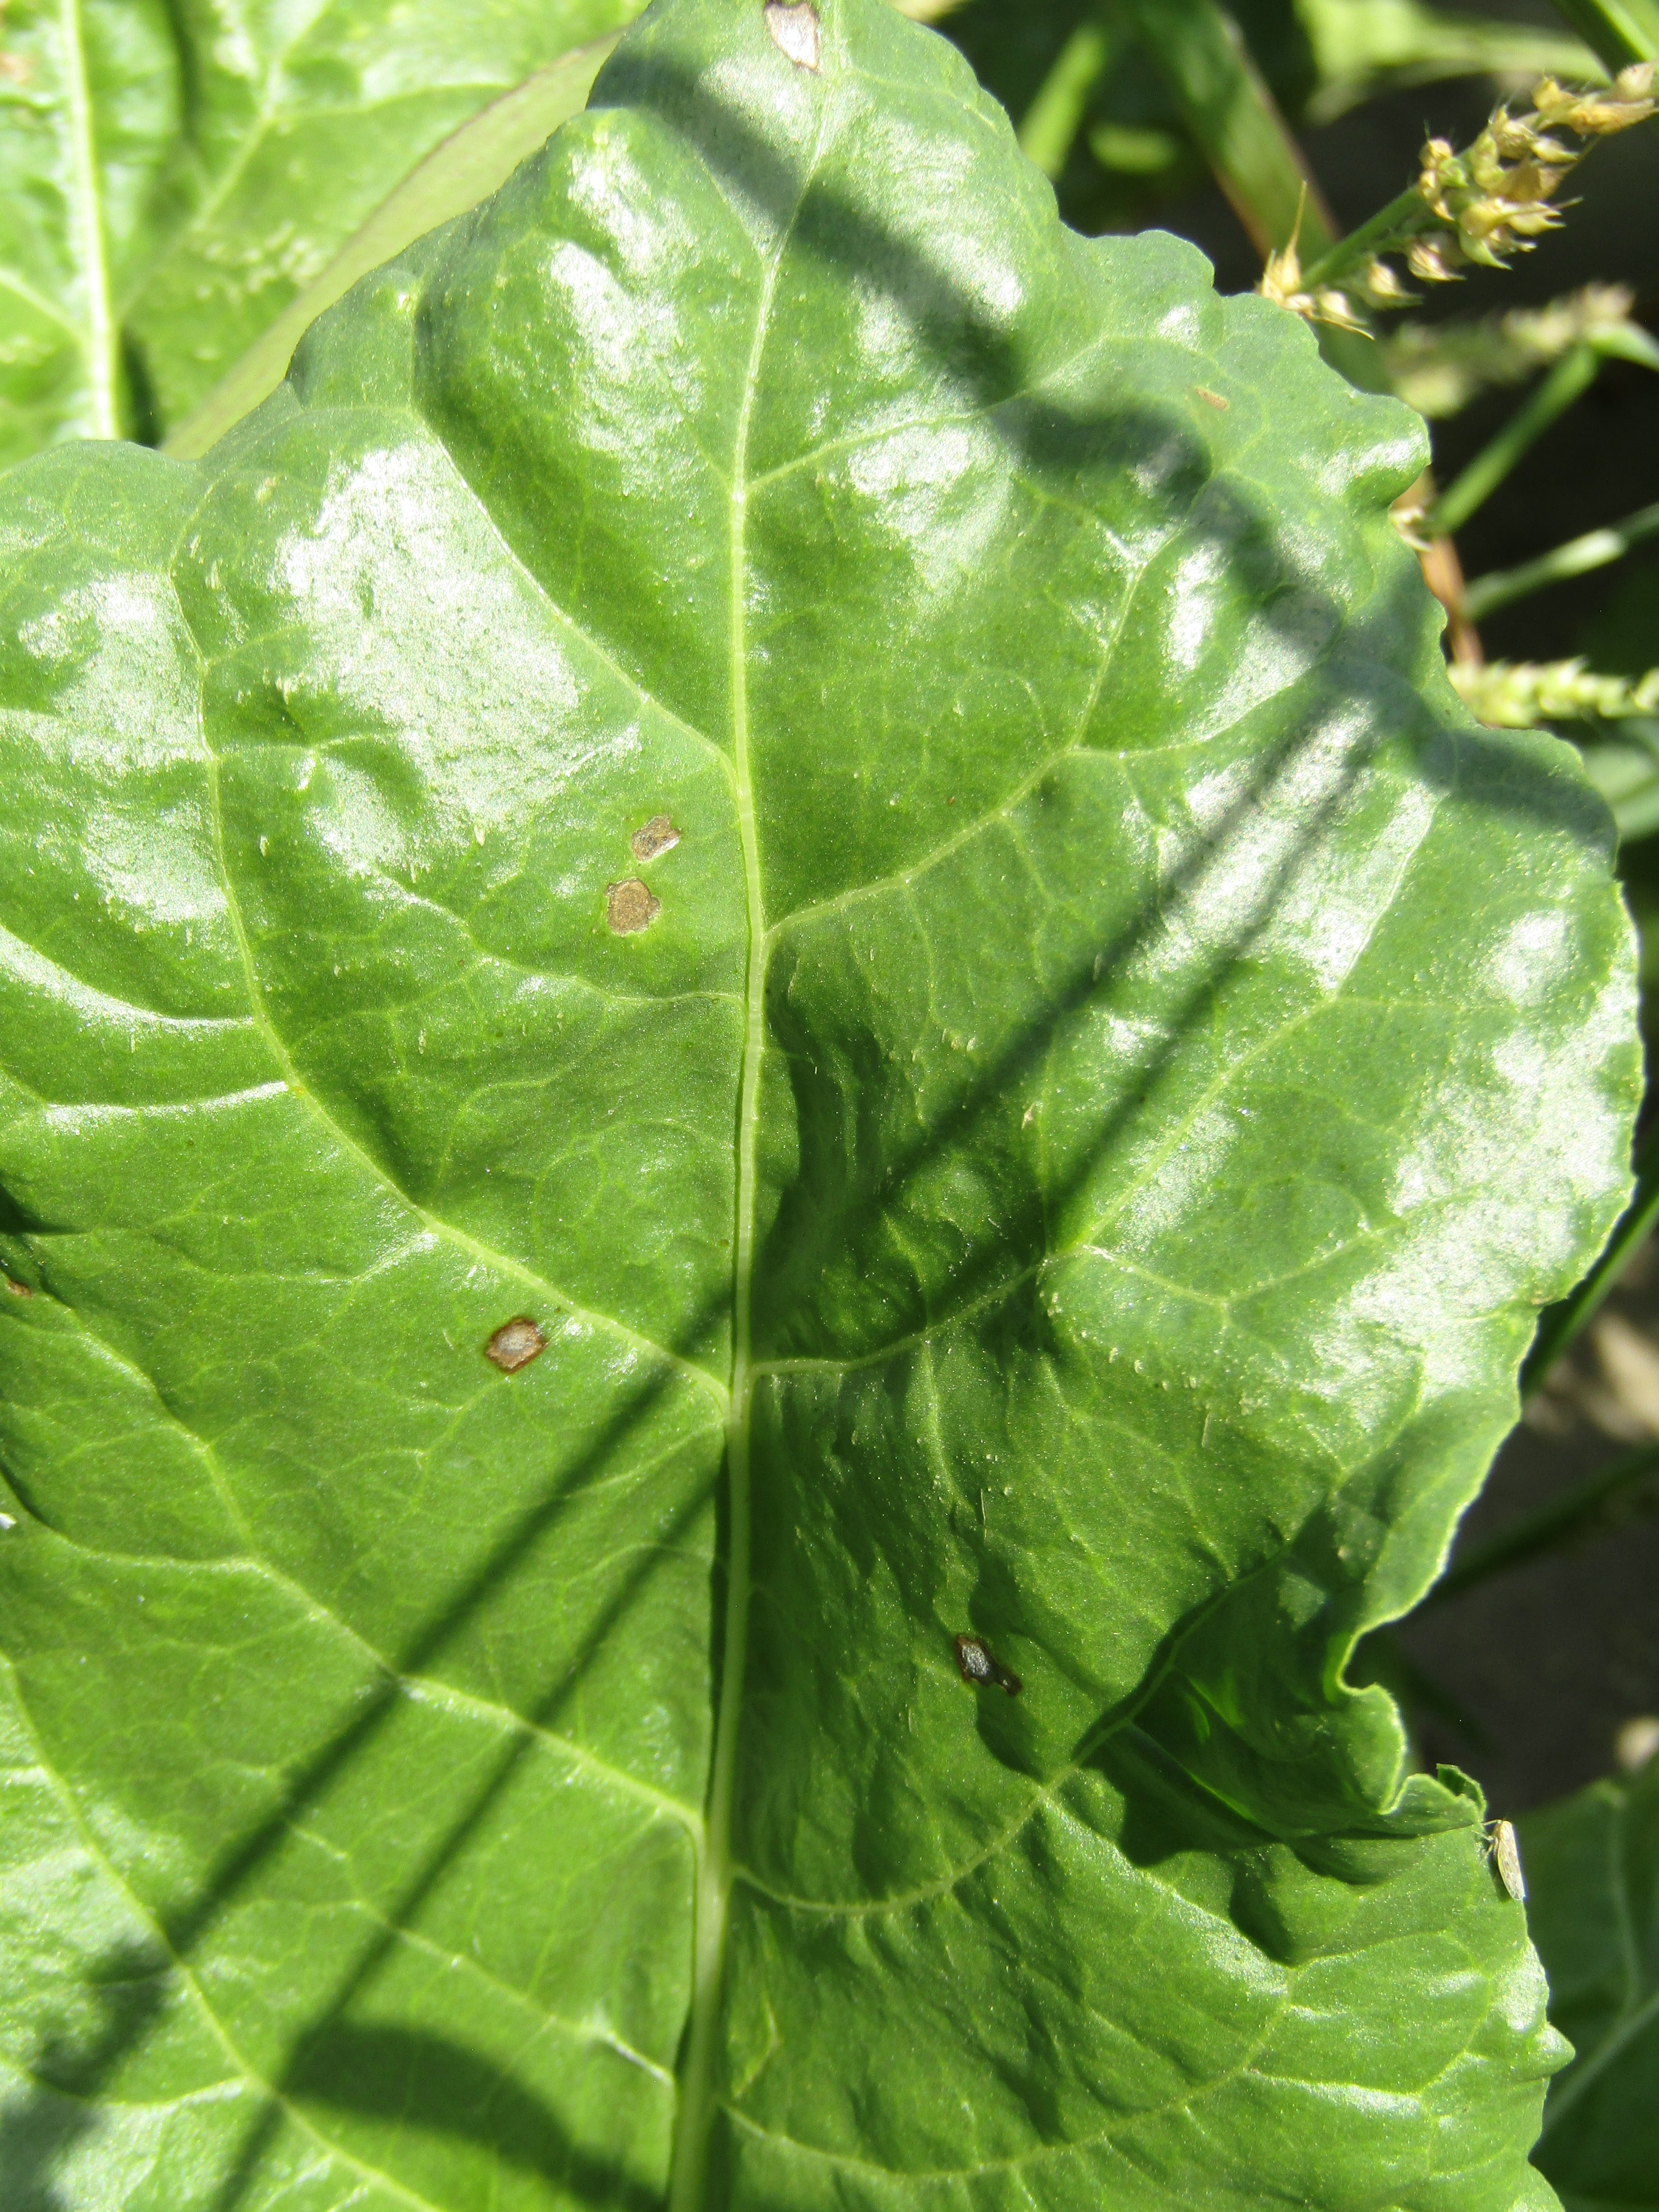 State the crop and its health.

beet, cercospora
